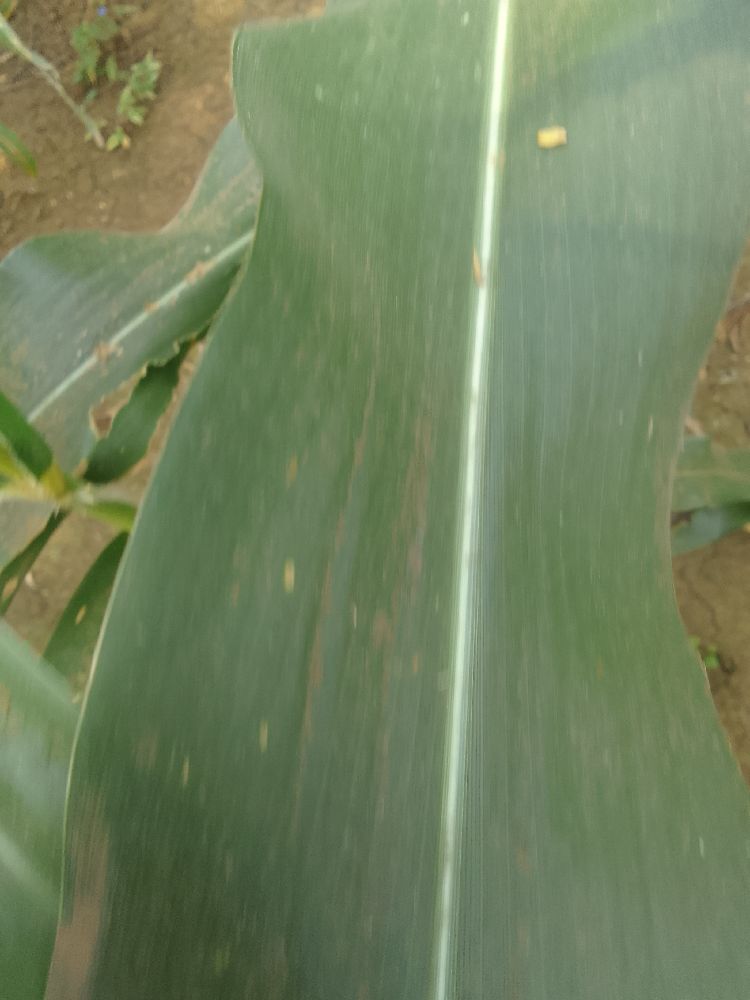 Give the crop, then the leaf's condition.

maize, healthy
